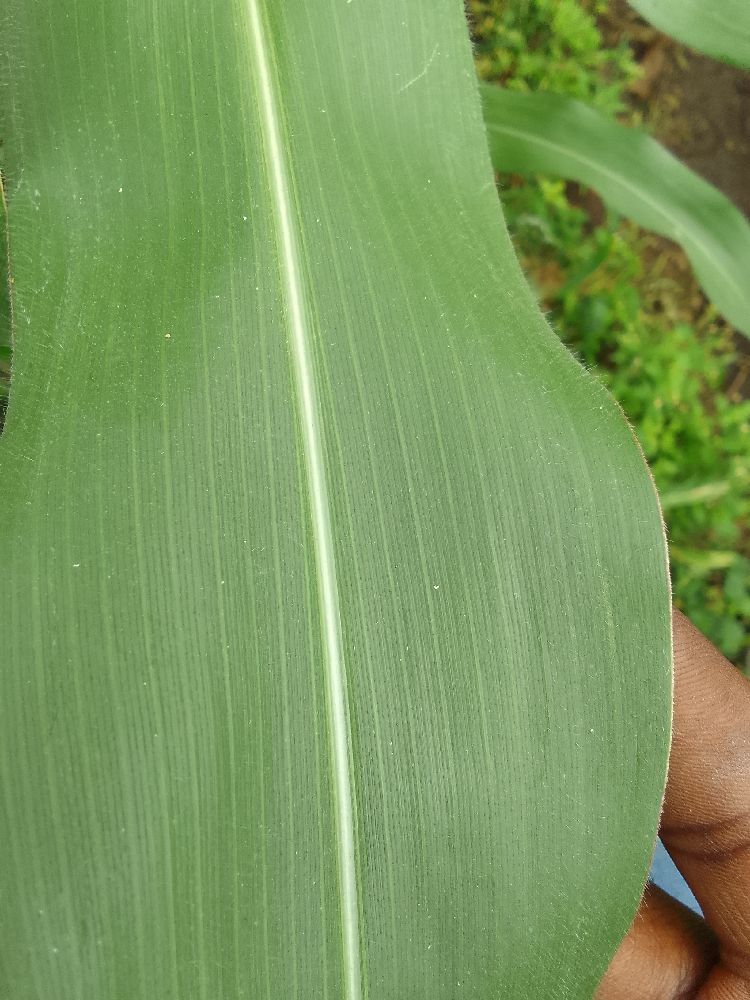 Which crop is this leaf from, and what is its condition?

maize, healthy
